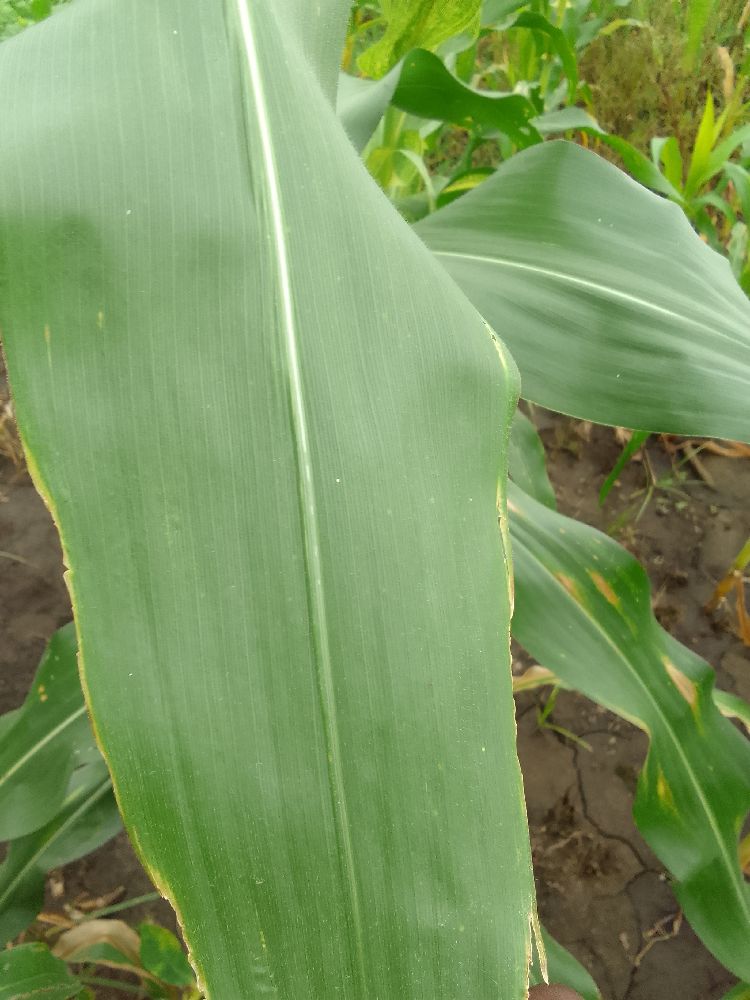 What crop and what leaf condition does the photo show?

maize, healthy
